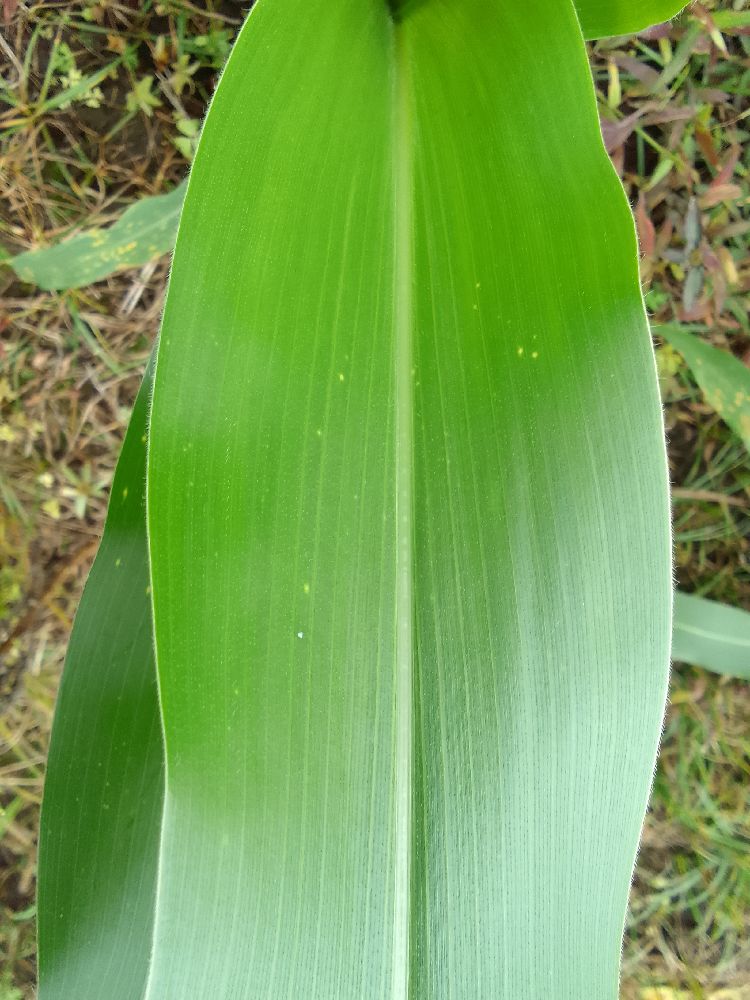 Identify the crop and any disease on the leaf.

maize, healthy
